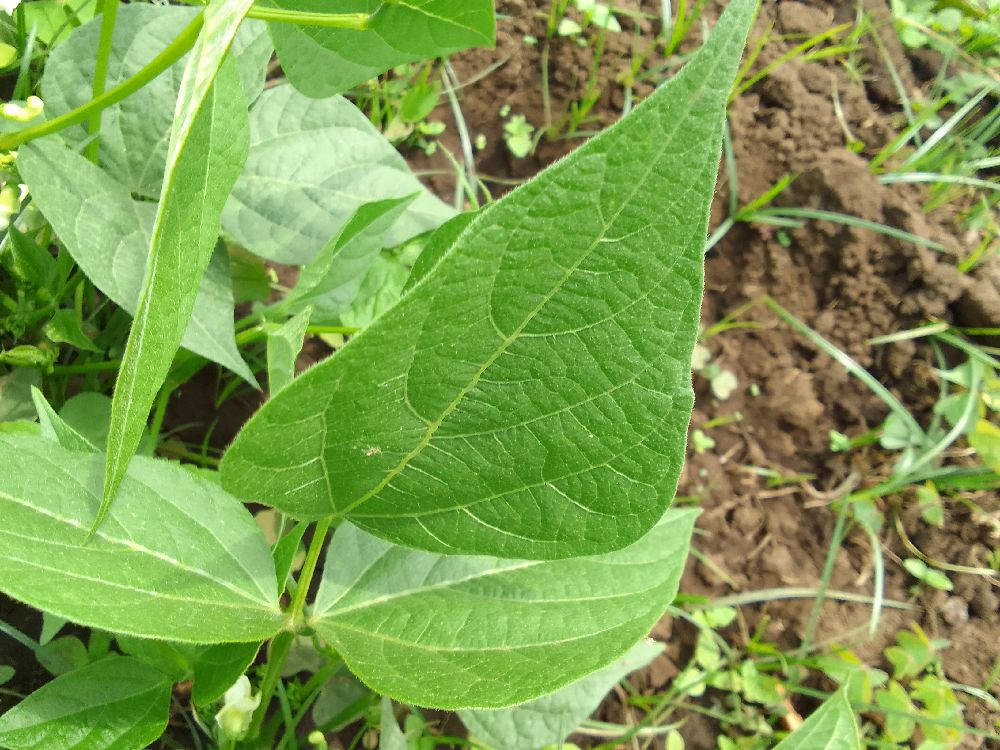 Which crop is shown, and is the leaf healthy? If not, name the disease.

common bean, healthy
